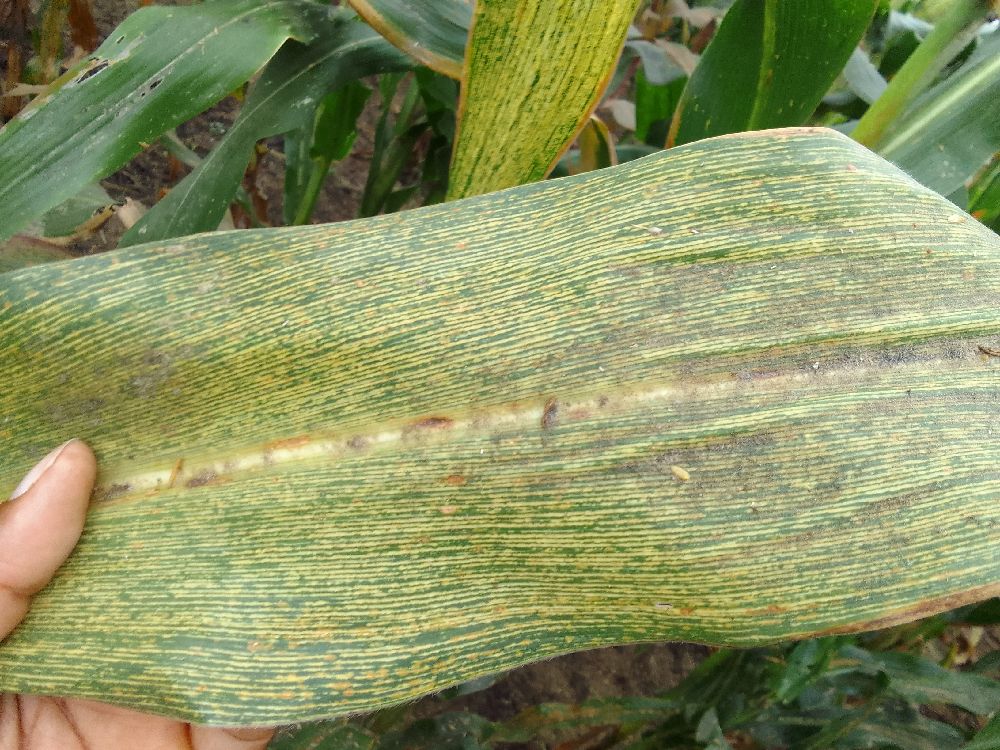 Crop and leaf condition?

maize, maize streak virus
